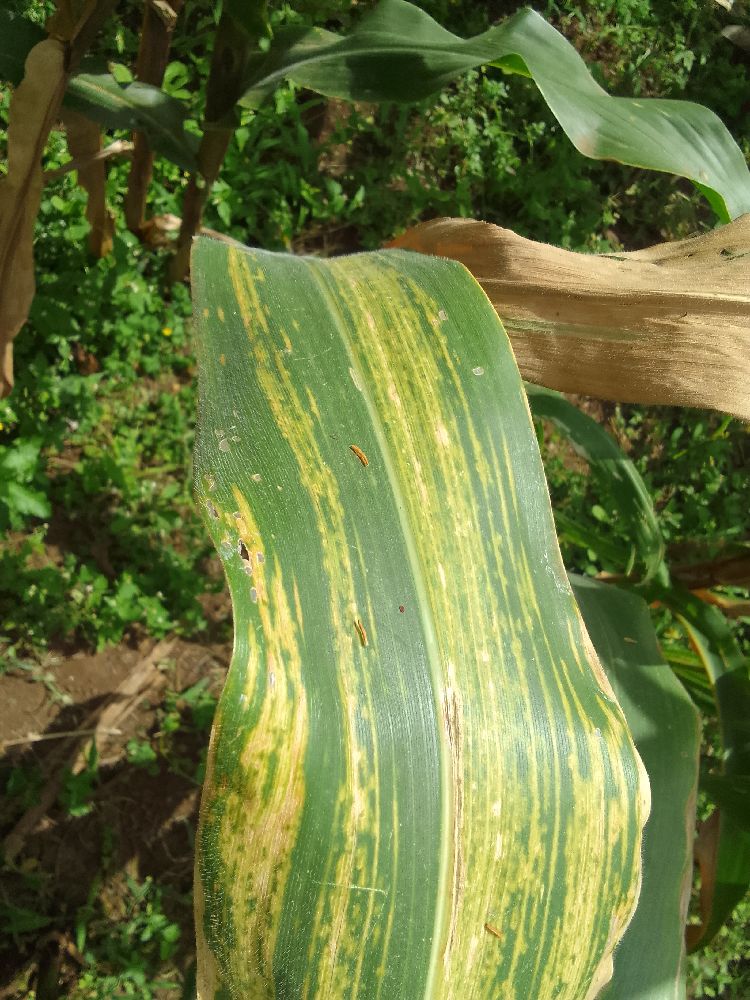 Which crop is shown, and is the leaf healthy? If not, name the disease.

maize, maize lethal necrosis
